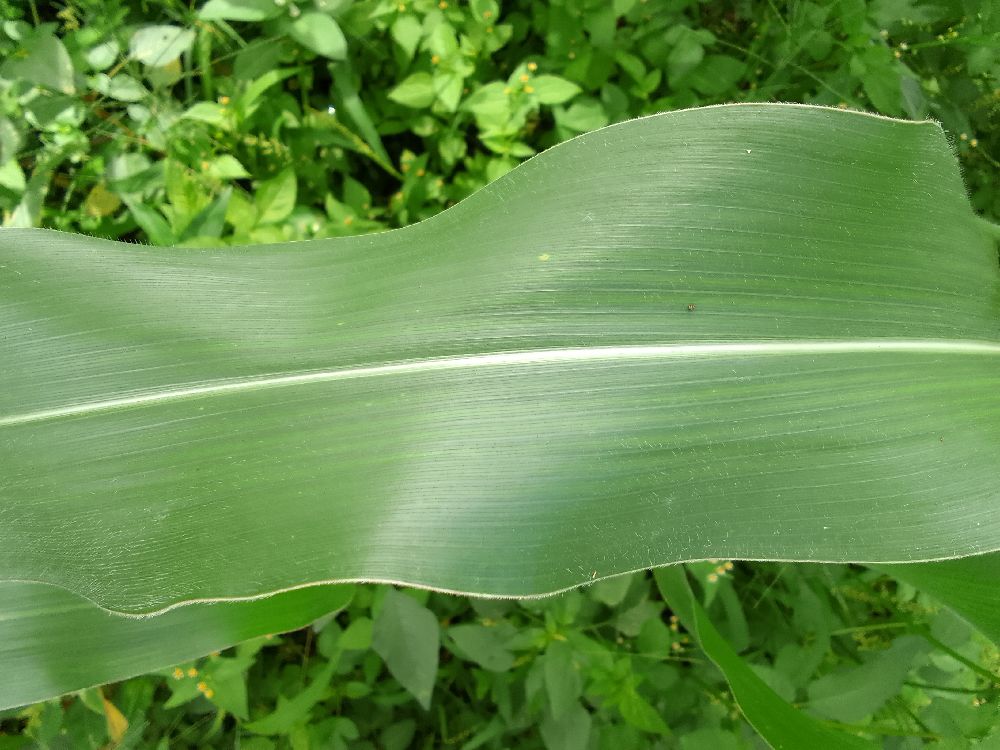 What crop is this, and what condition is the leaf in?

maize, healthy
